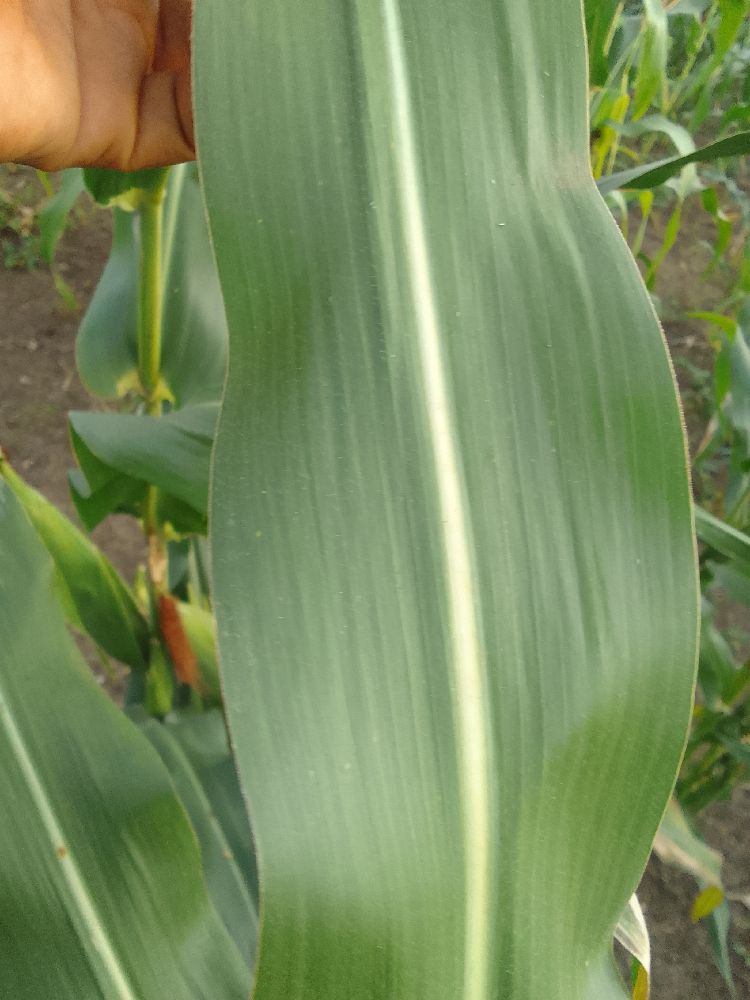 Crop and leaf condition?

maize, healthy
